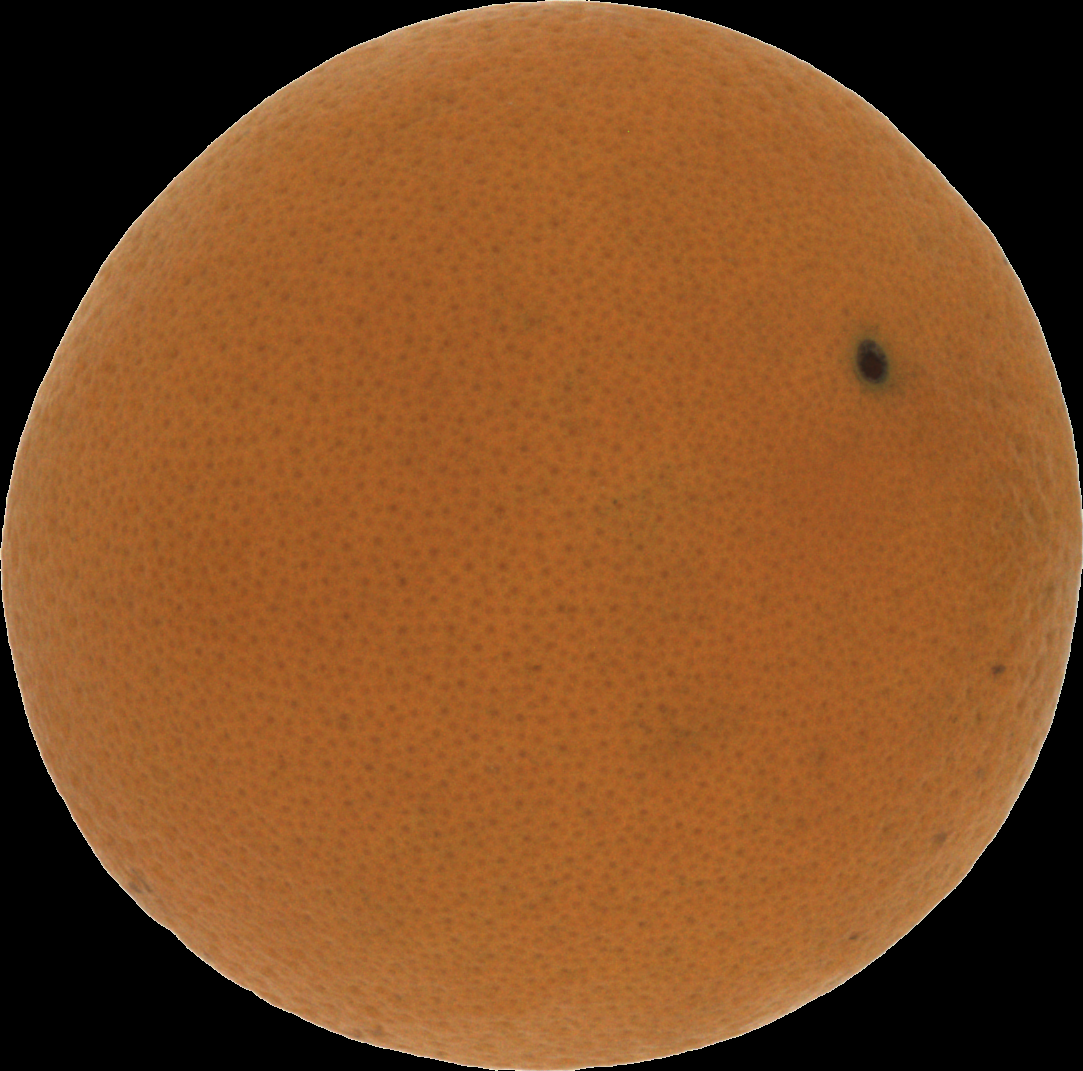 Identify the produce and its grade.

orange, good
